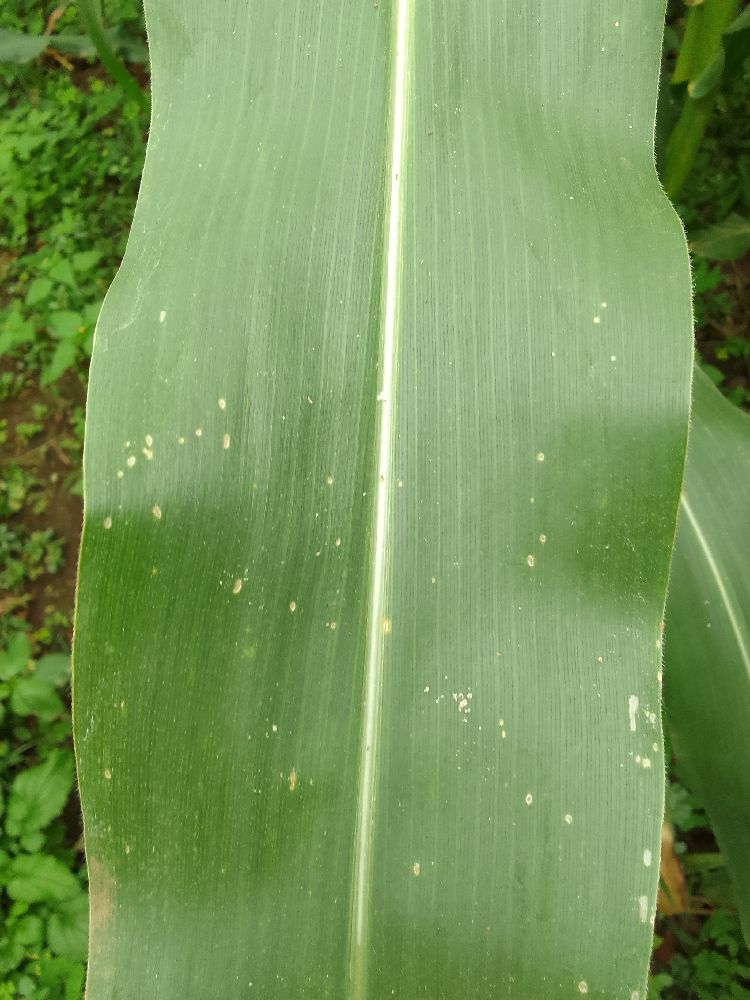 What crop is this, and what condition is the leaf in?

maize, healthy
